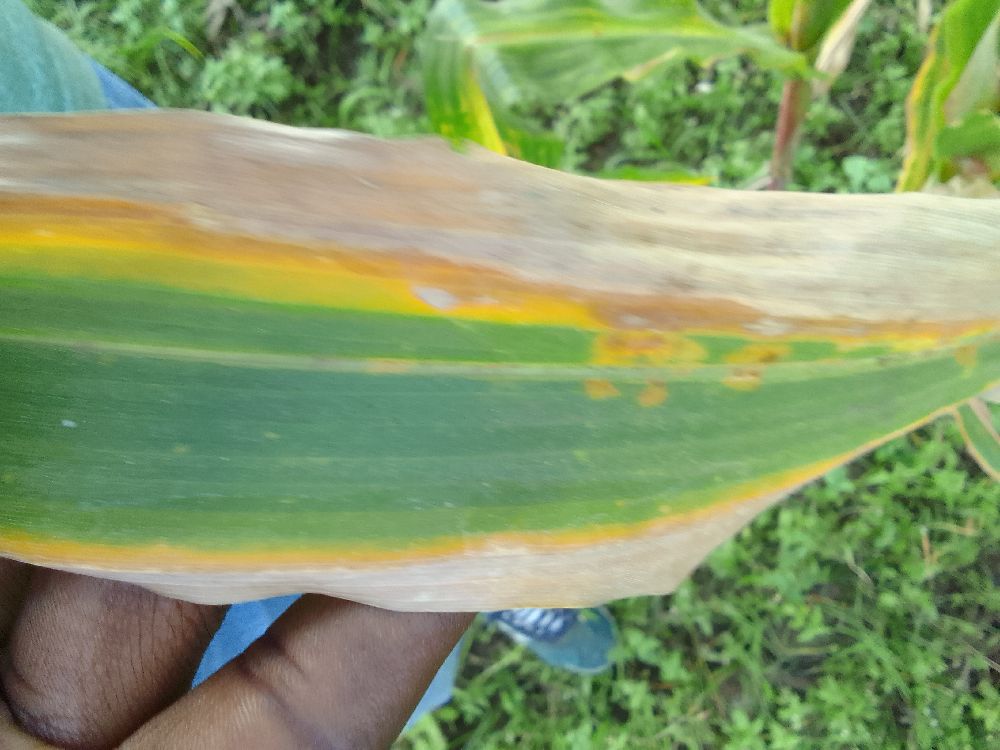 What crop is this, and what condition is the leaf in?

maize, maize lethal necrosis
